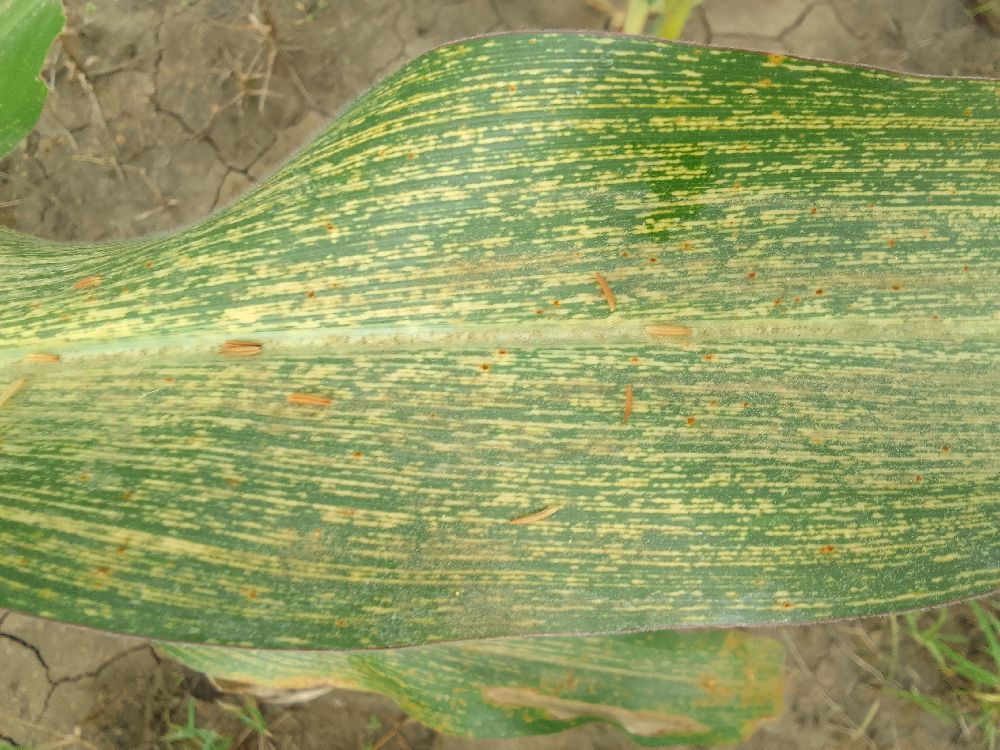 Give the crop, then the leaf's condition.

maize, maize streak virus
